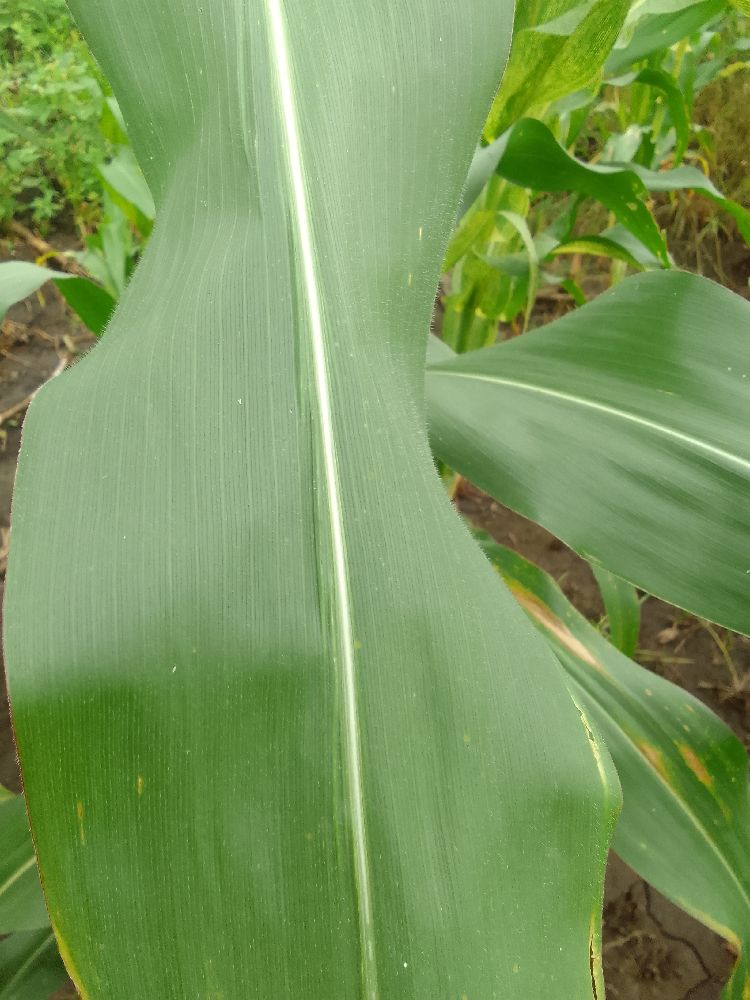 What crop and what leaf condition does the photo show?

maize, healthy
